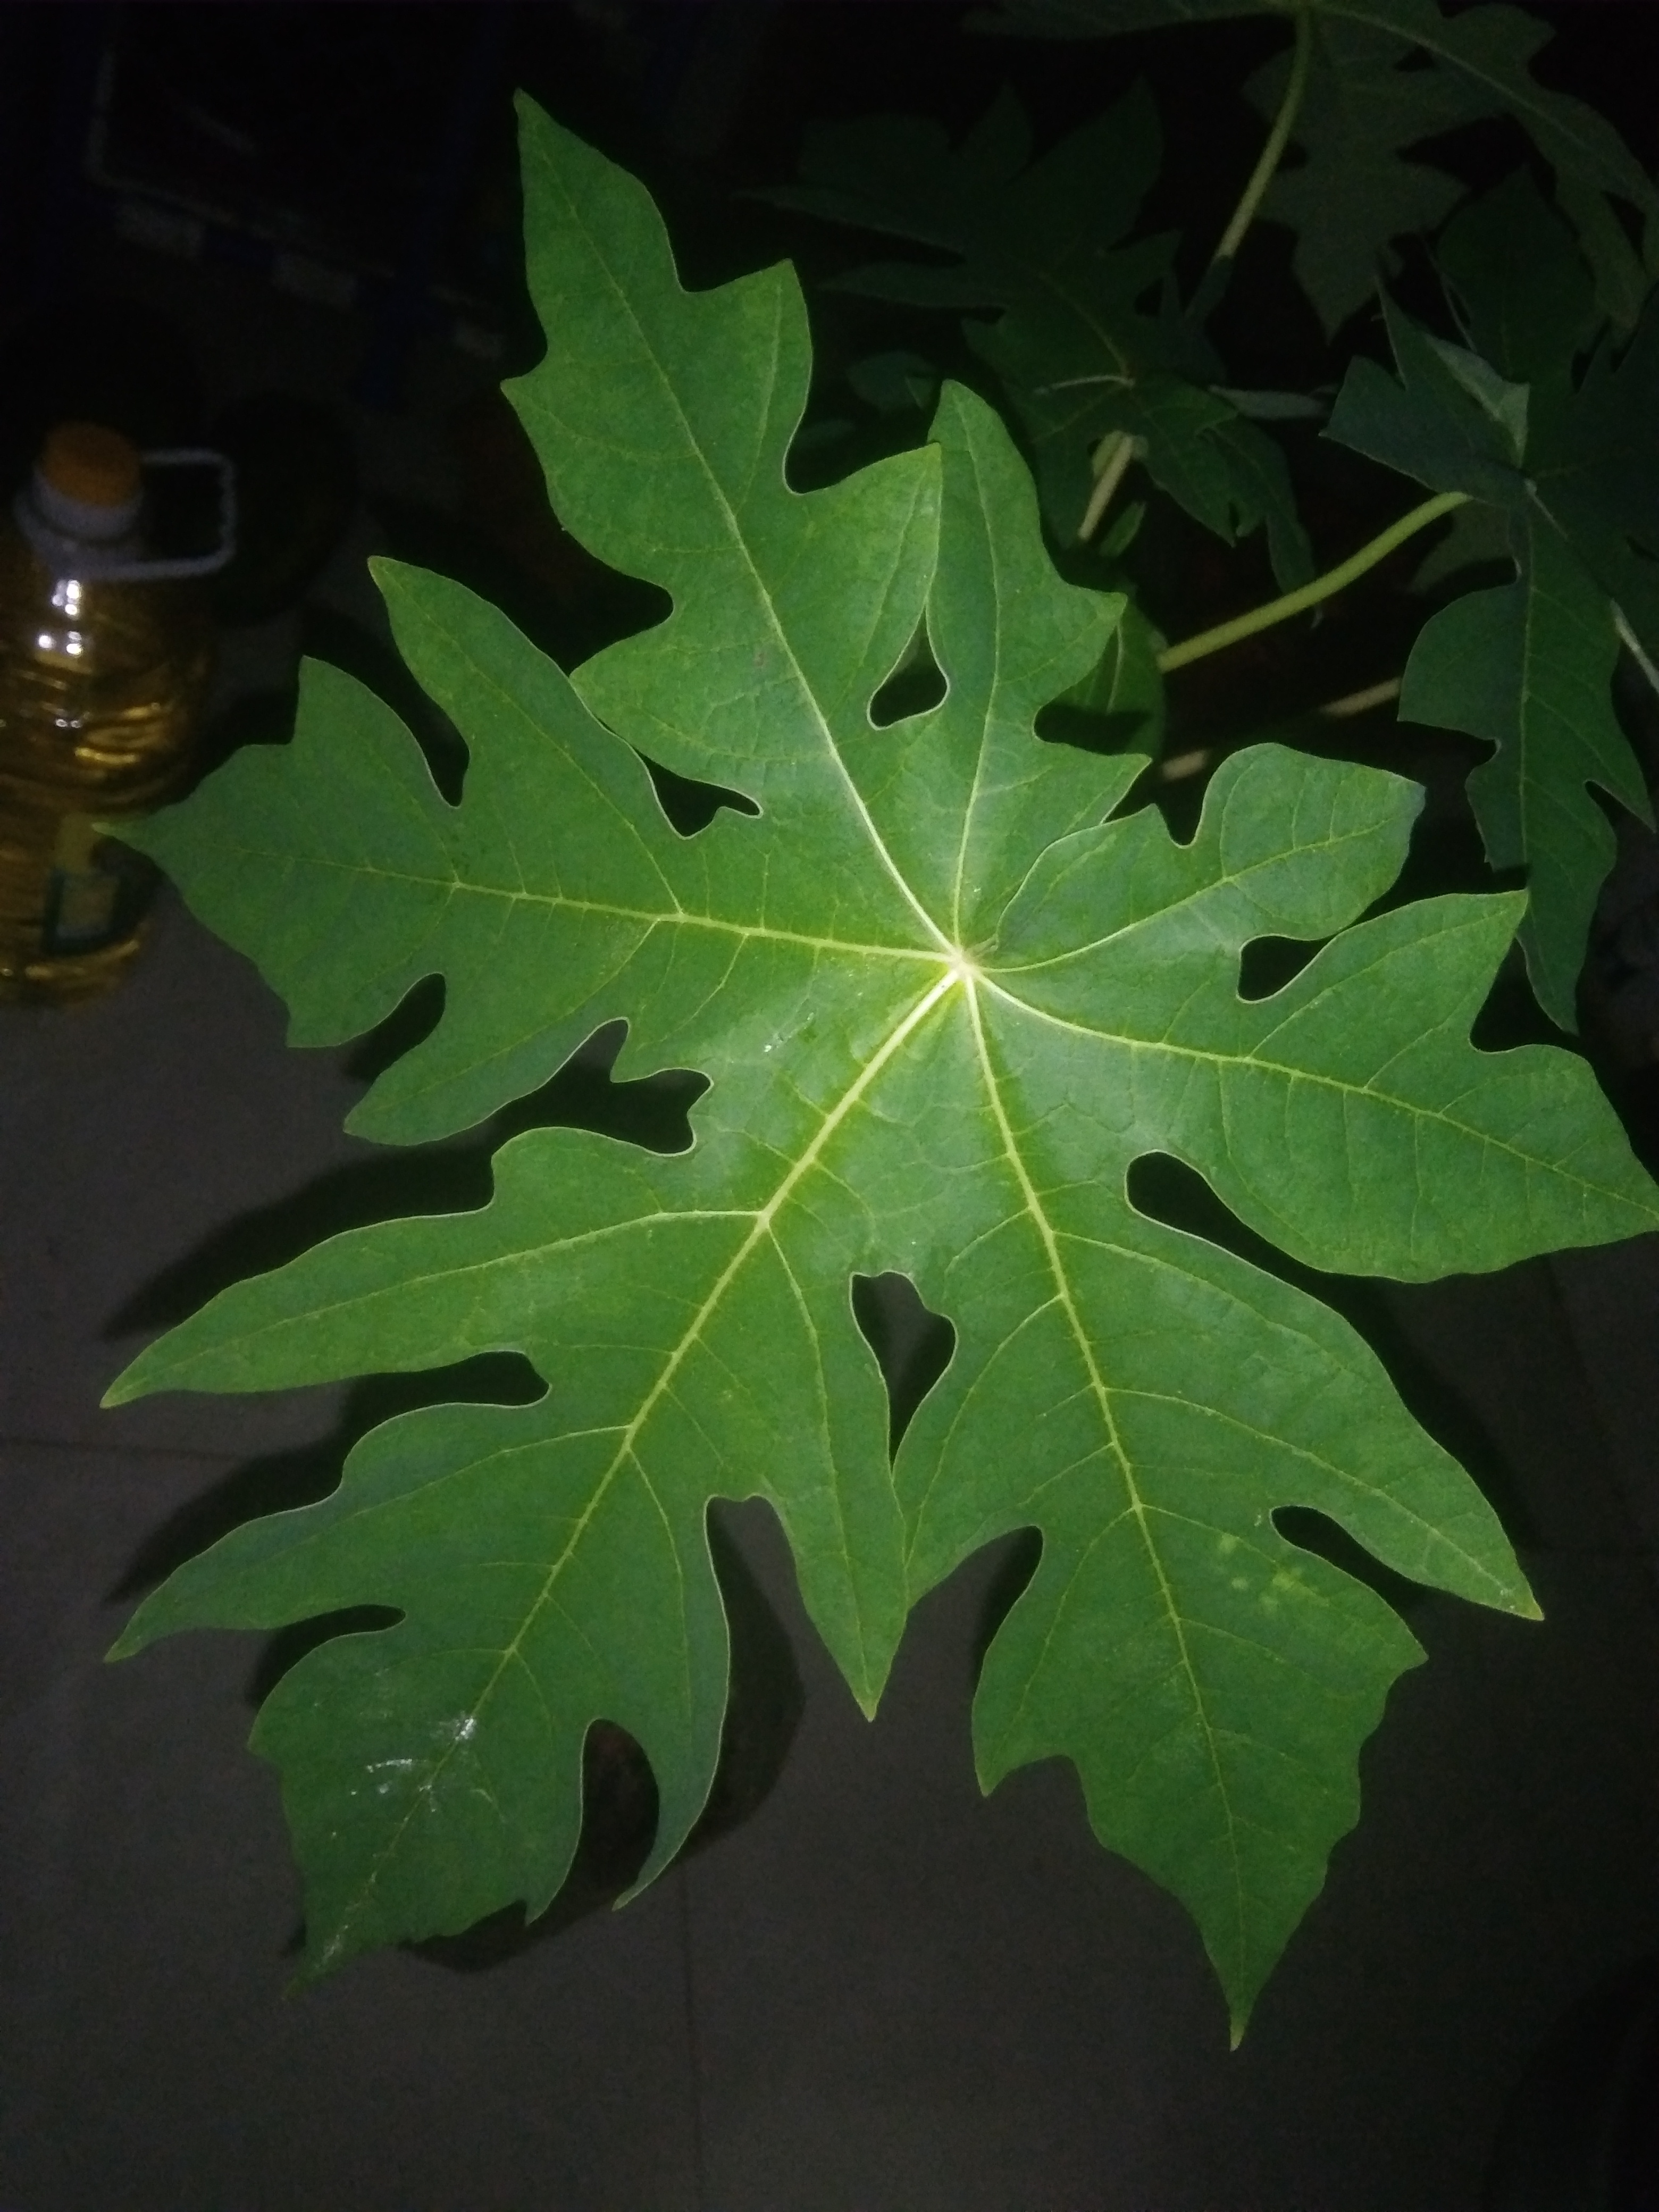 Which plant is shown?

papaya
